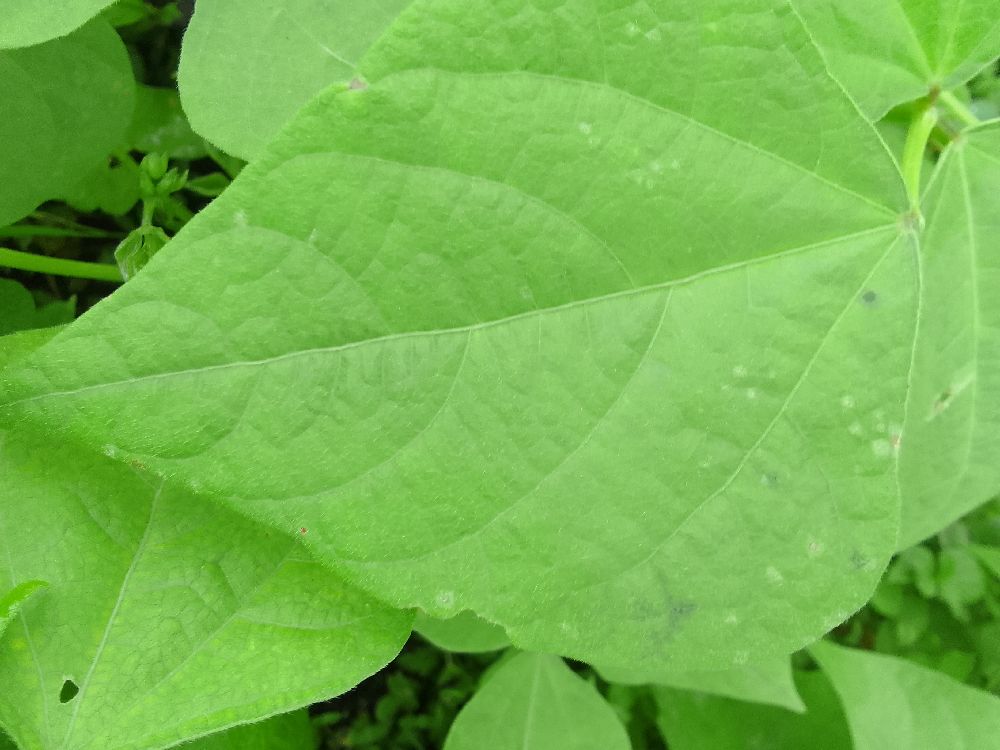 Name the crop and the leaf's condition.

common bean, healthy
